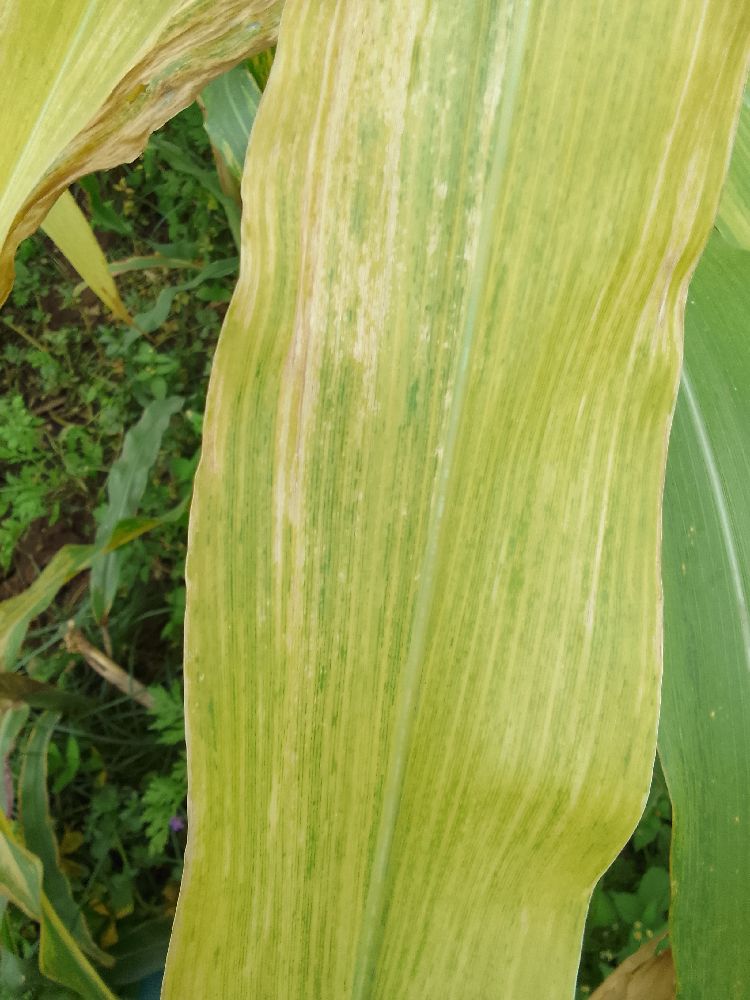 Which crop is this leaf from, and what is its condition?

maize, maize lethal necrosis
